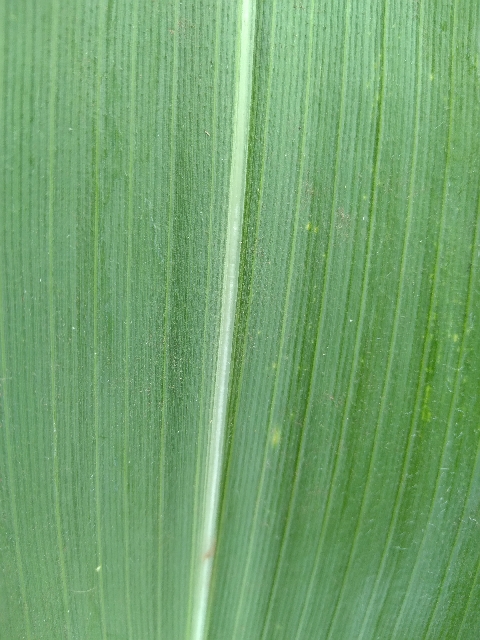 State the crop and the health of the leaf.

maize, healthy
